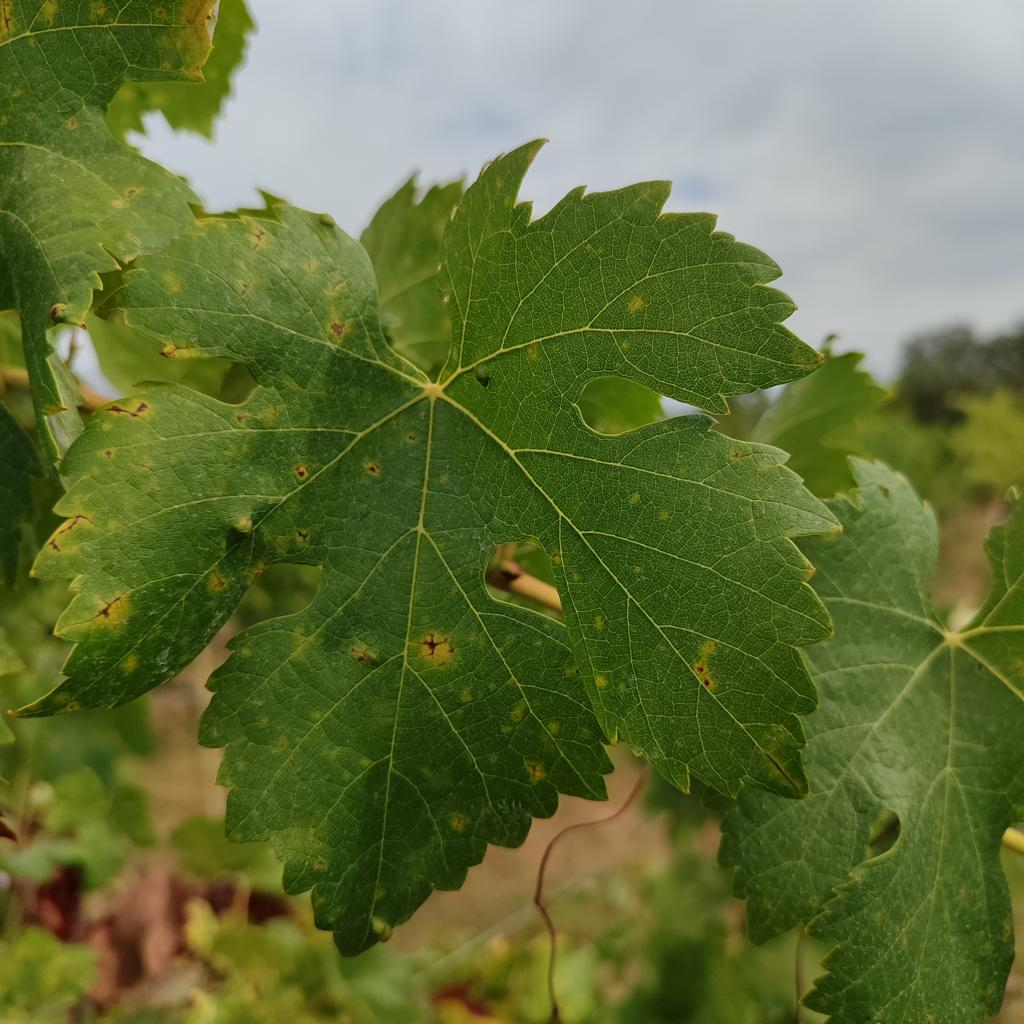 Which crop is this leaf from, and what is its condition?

grapevine, esca complex
